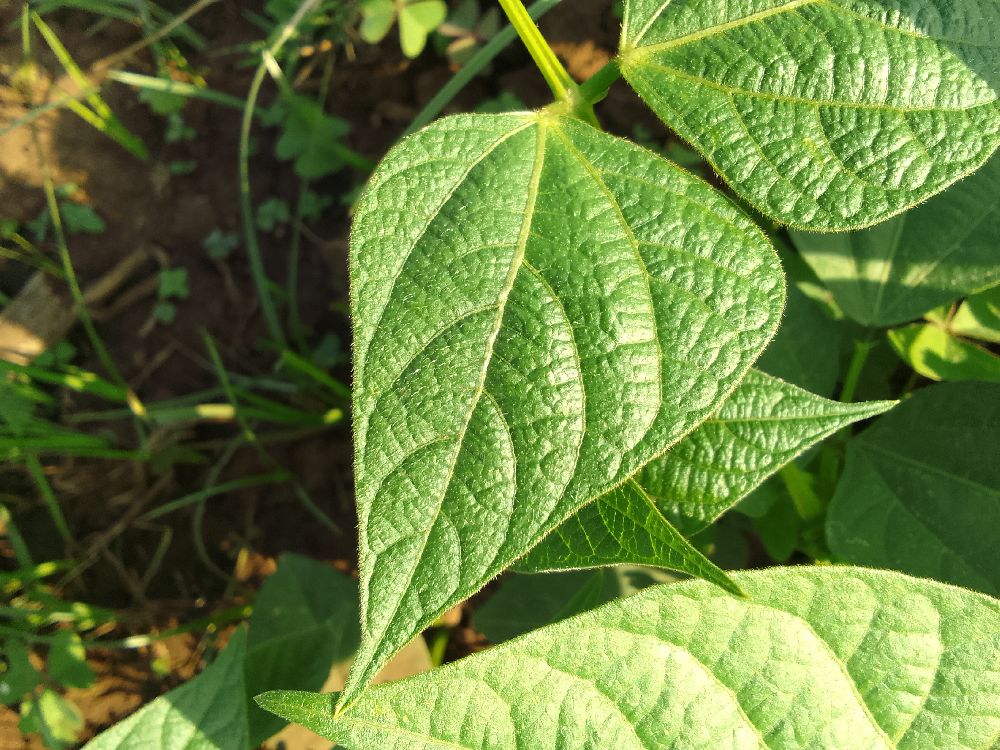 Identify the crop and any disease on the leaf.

common bean, healthy
